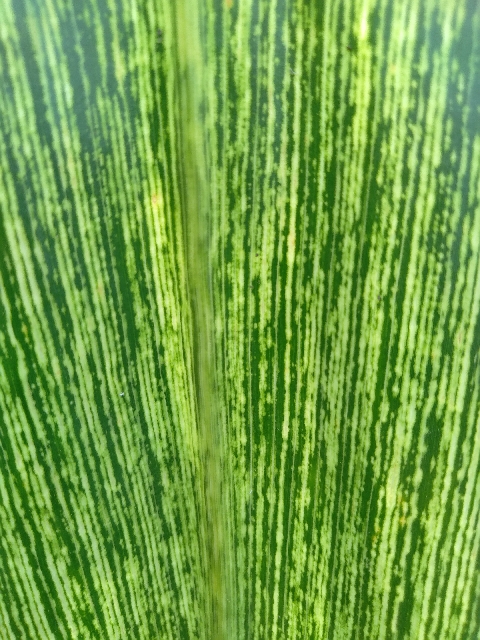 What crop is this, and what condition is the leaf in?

maize, maize streak virus
